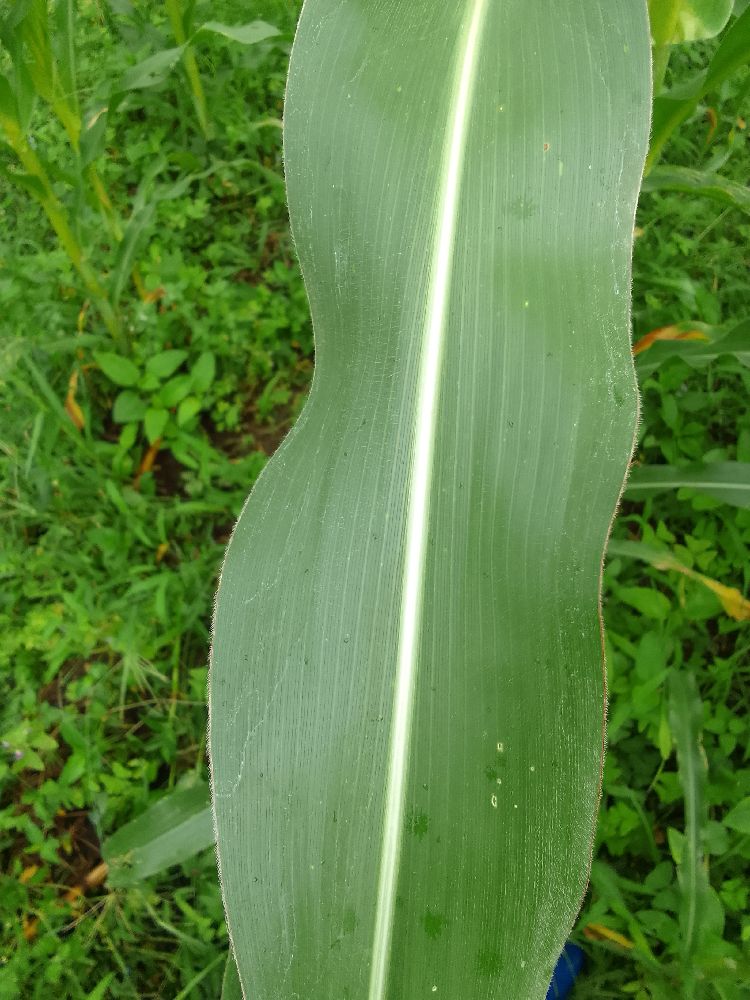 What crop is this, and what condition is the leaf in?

maize, healthy
